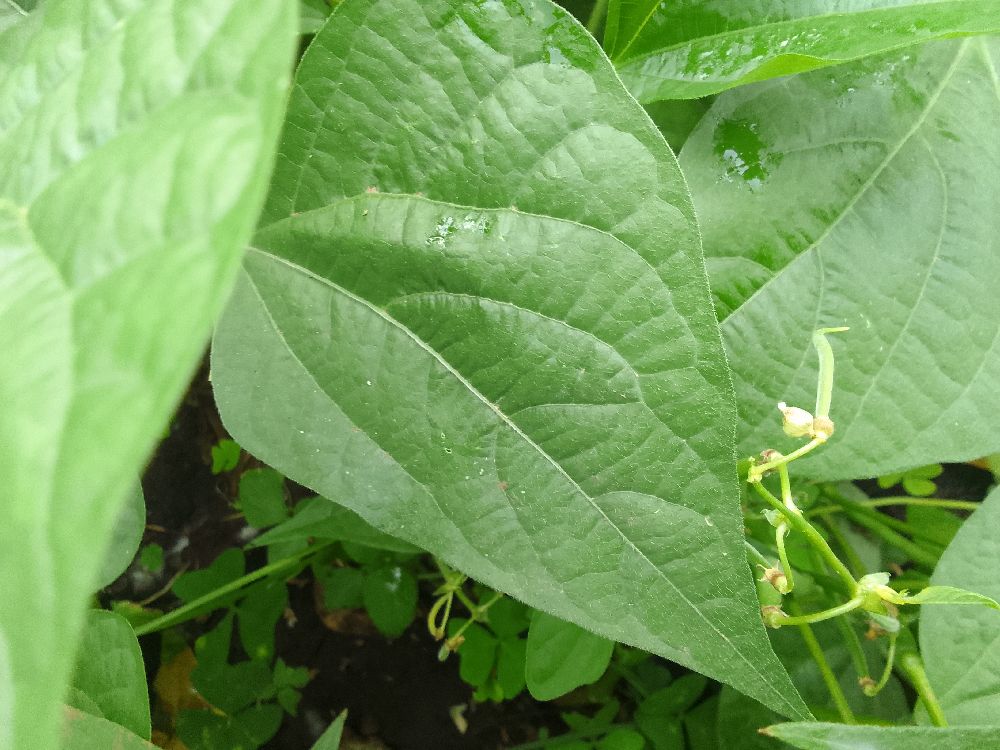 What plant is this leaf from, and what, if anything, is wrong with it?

common bean, healthy
